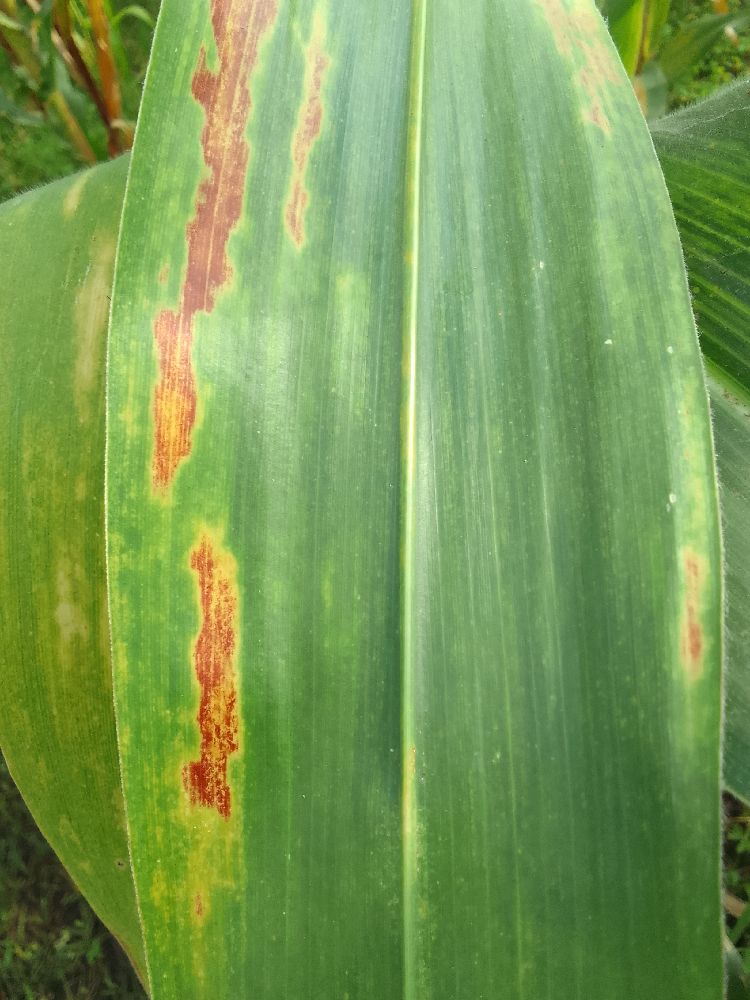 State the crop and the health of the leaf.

maize, maize lethal necrosis
